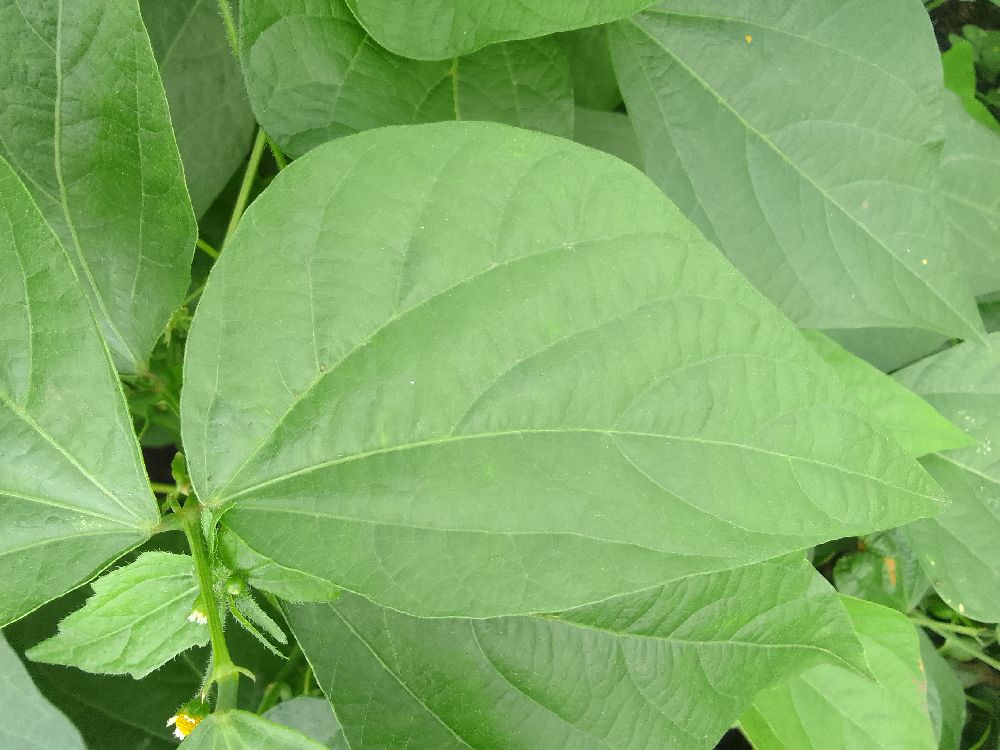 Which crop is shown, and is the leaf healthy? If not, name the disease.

common bean, healthy
